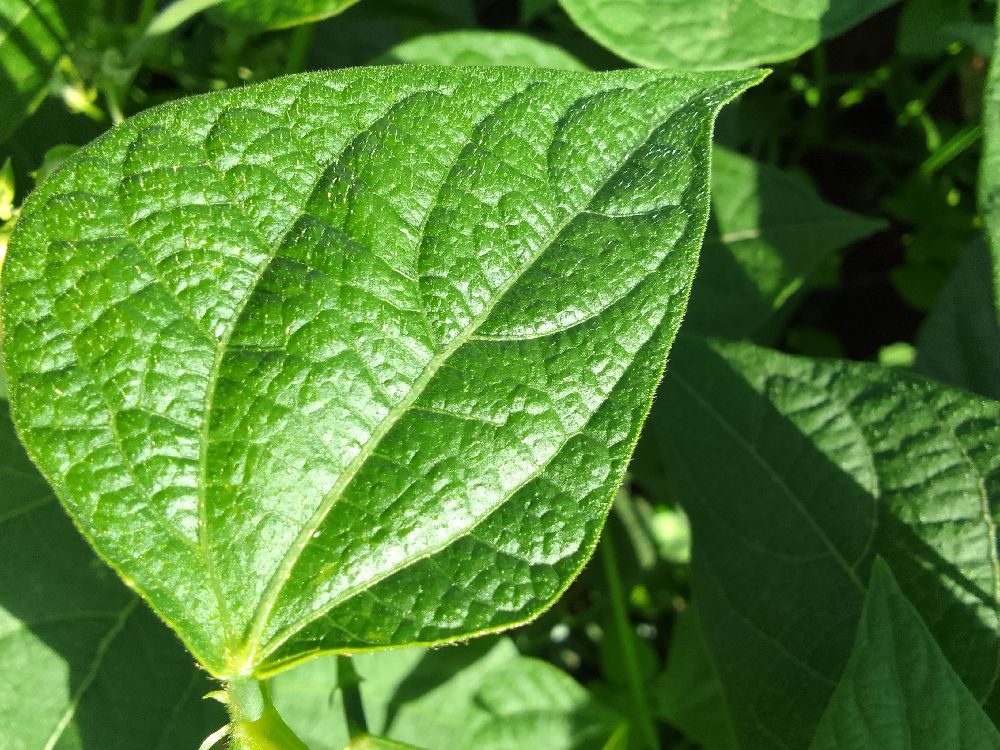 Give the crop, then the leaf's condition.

common bean, healthy
